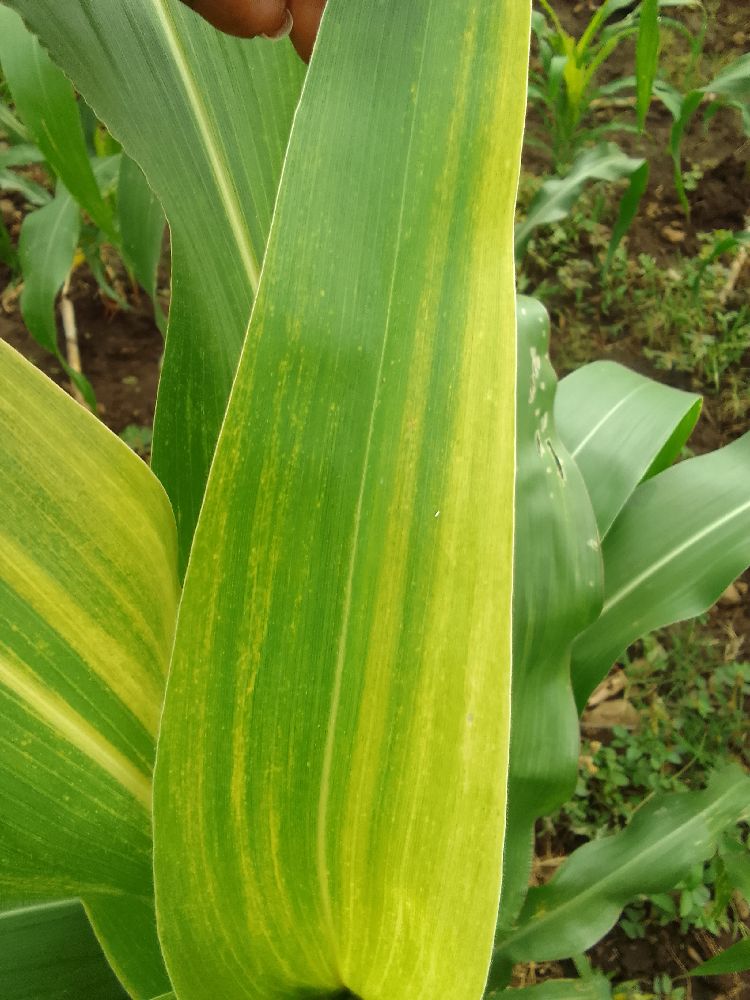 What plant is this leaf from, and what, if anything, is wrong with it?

maize, maize lethal necrosis
